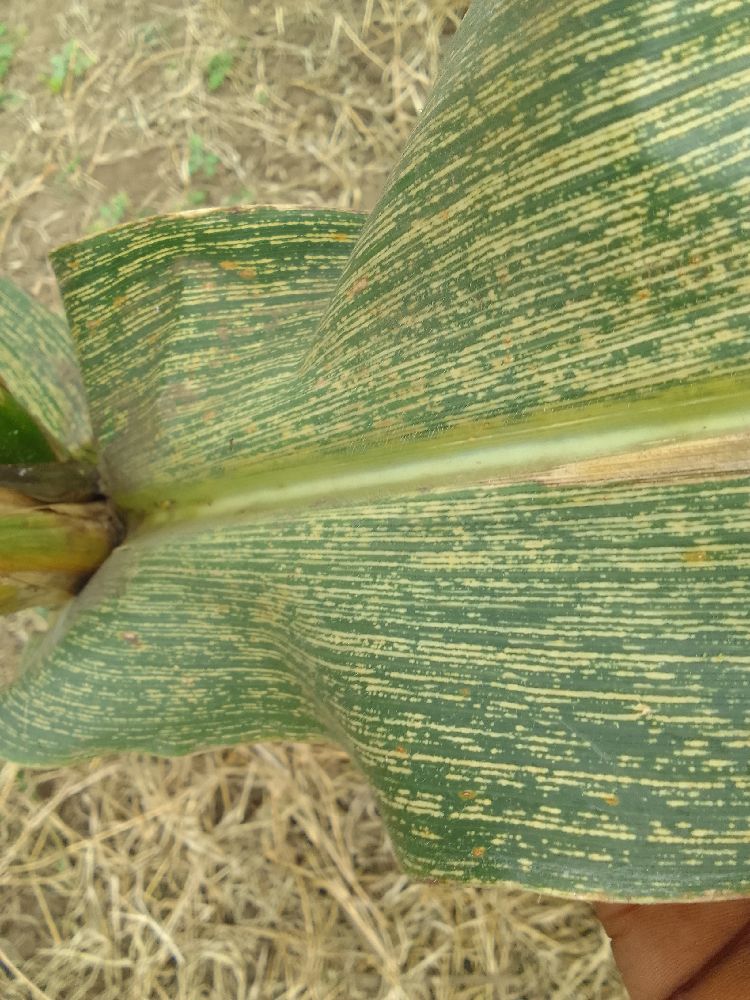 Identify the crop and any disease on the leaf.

maize, maize streak virus
